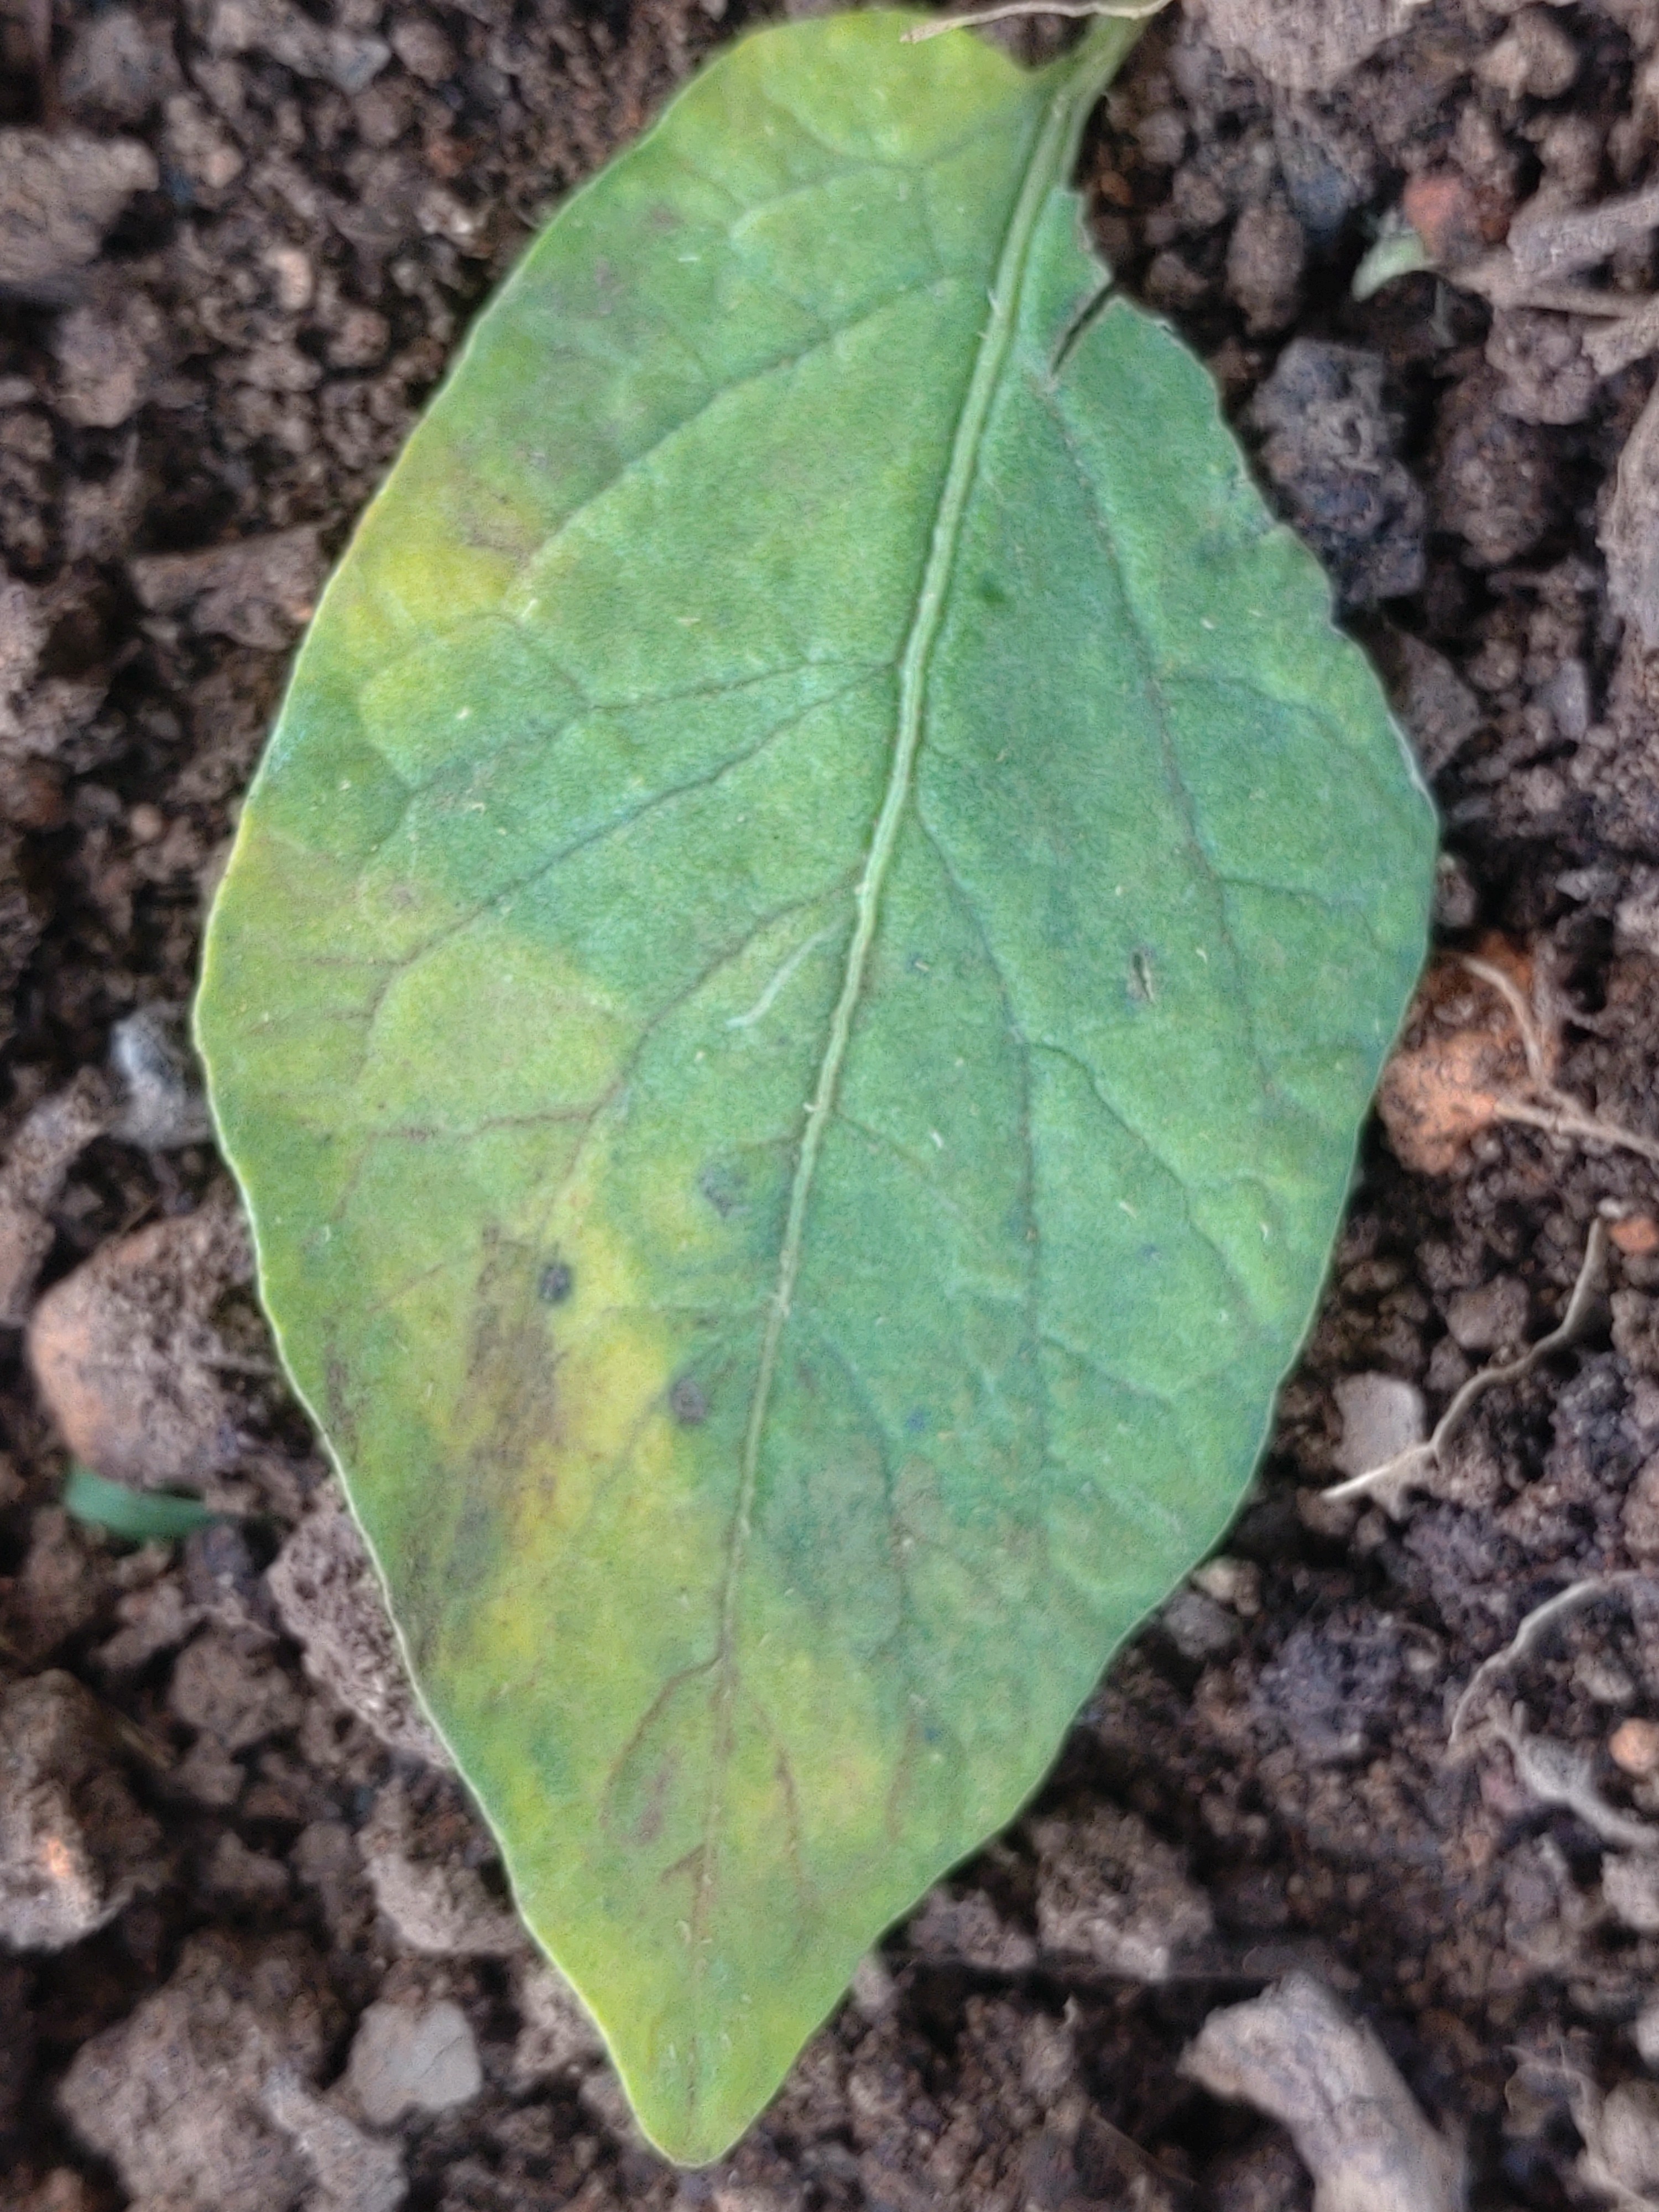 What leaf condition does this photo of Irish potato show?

late blight
